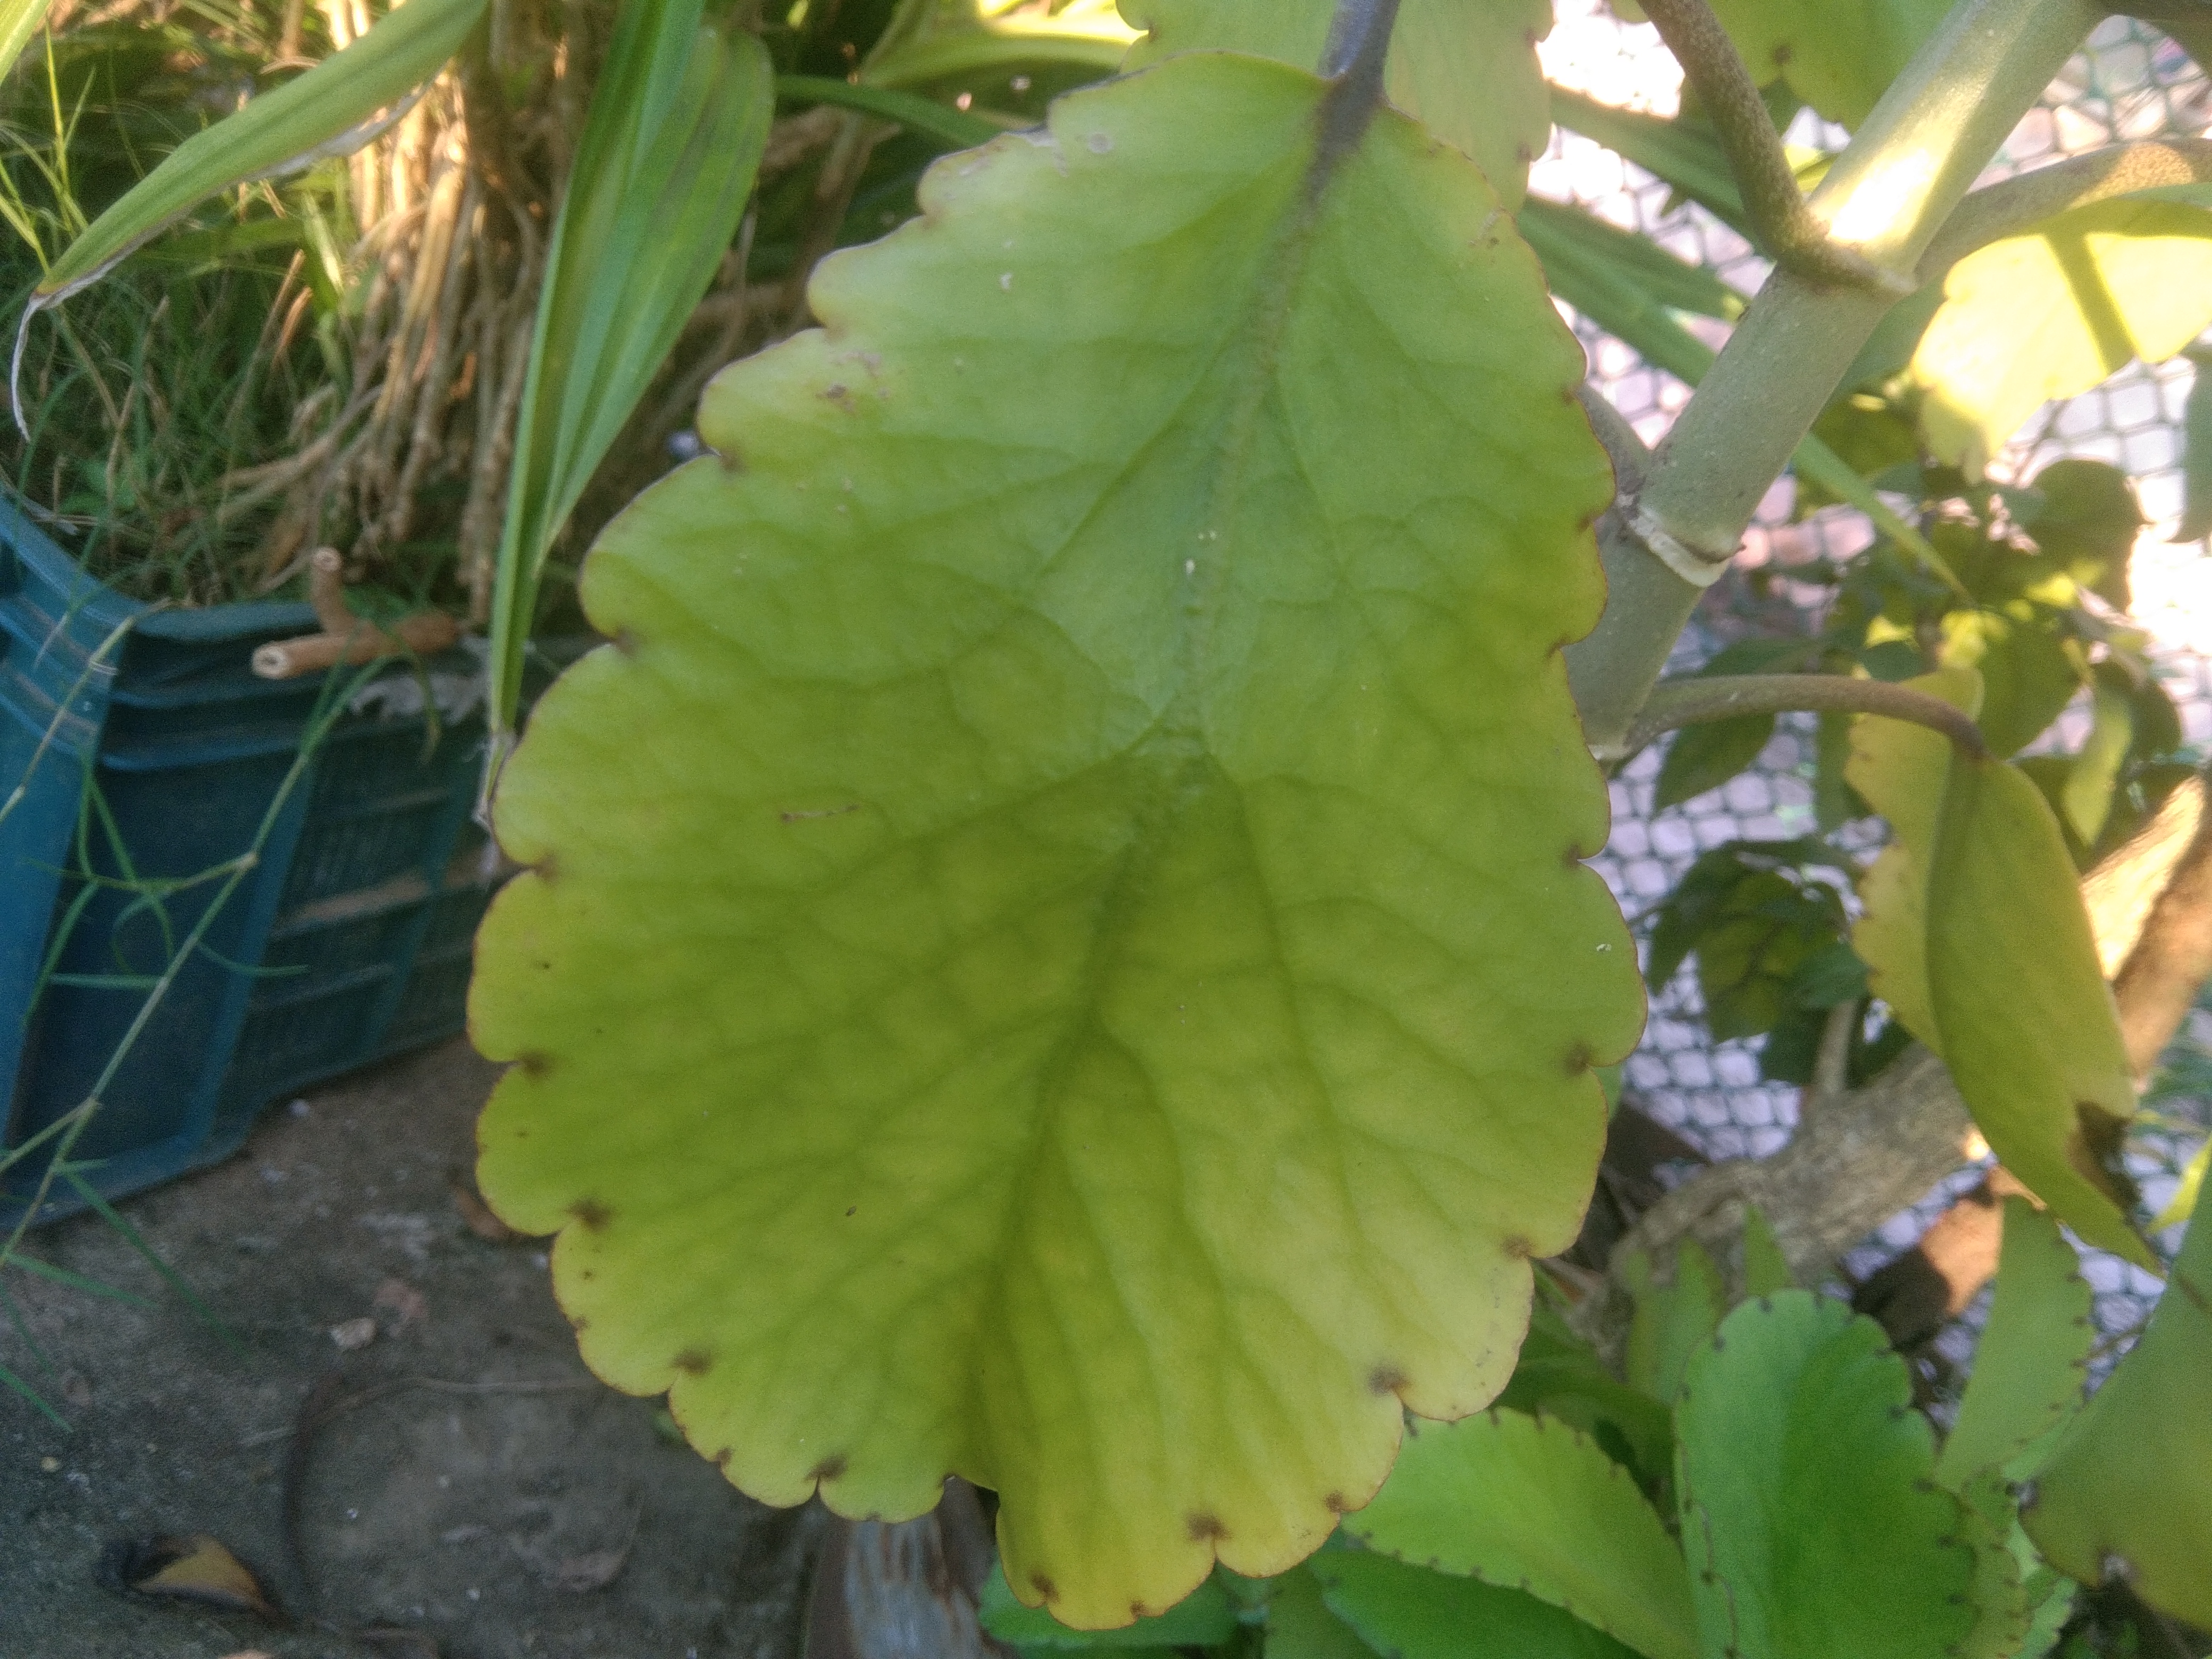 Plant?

pathorkuci
